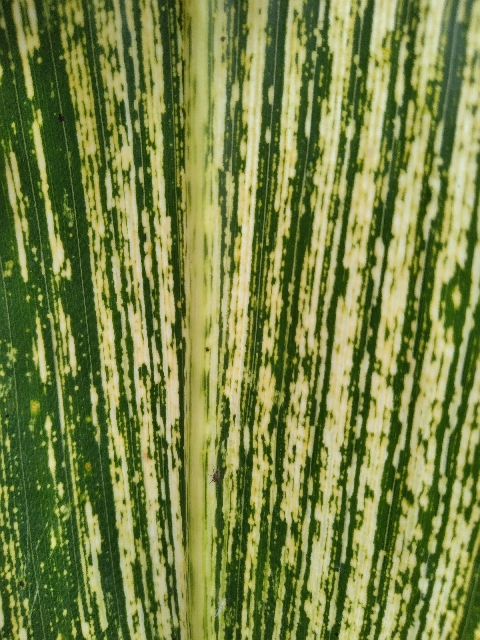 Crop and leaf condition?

maize, maize streak virus
